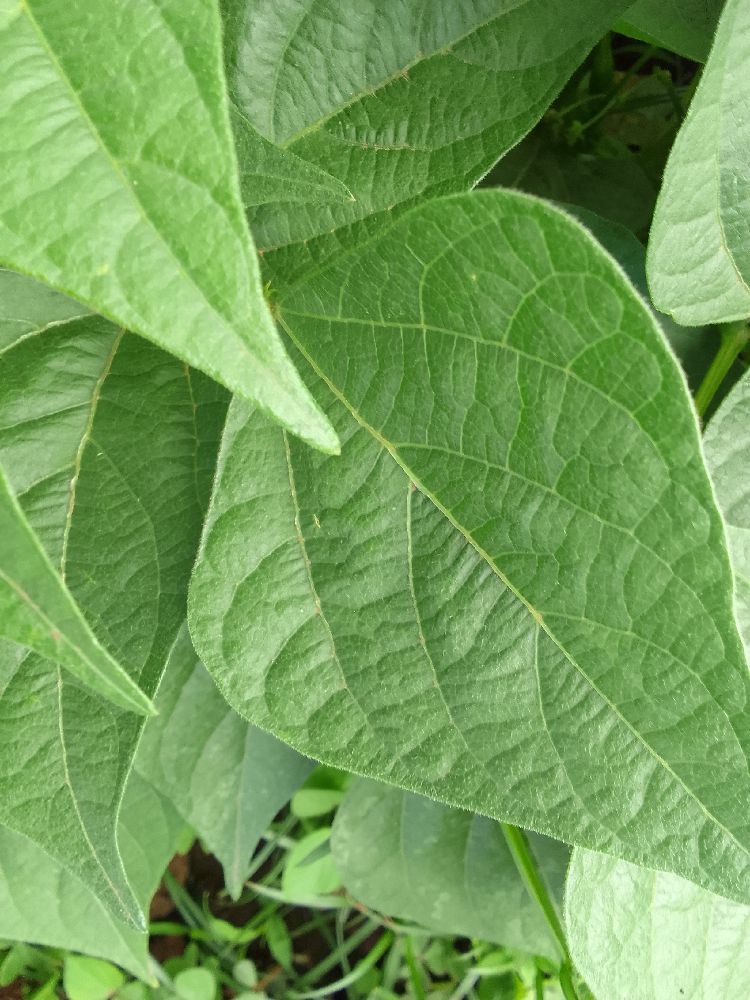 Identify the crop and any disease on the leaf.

common bean, healthy
